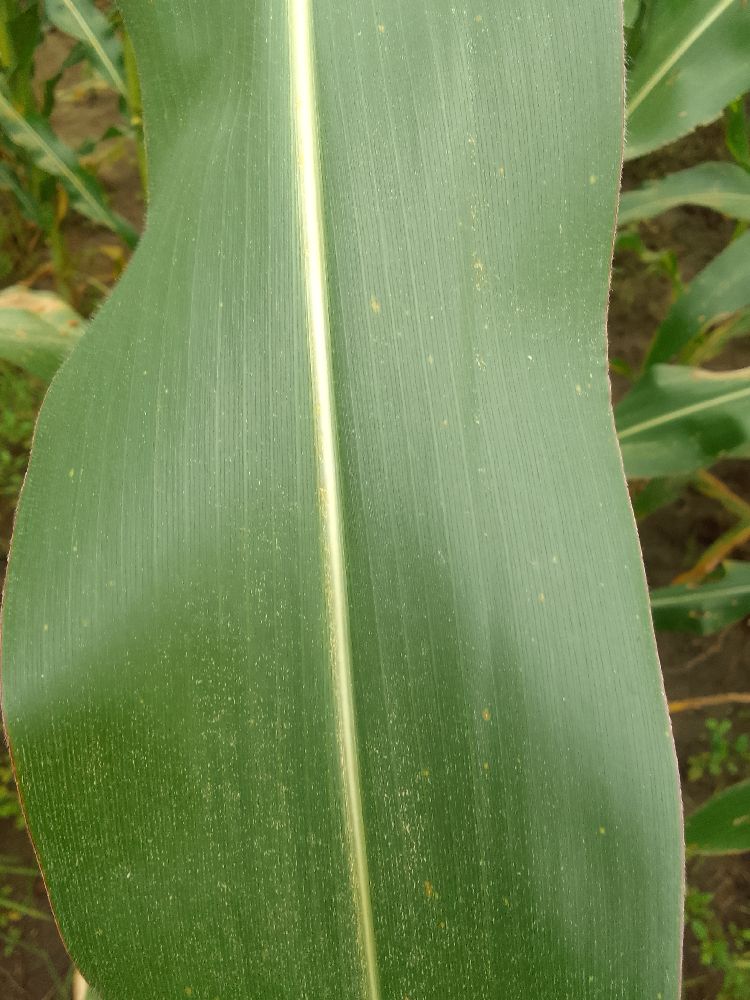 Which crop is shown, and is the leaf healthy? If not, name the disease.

maize, healthy
